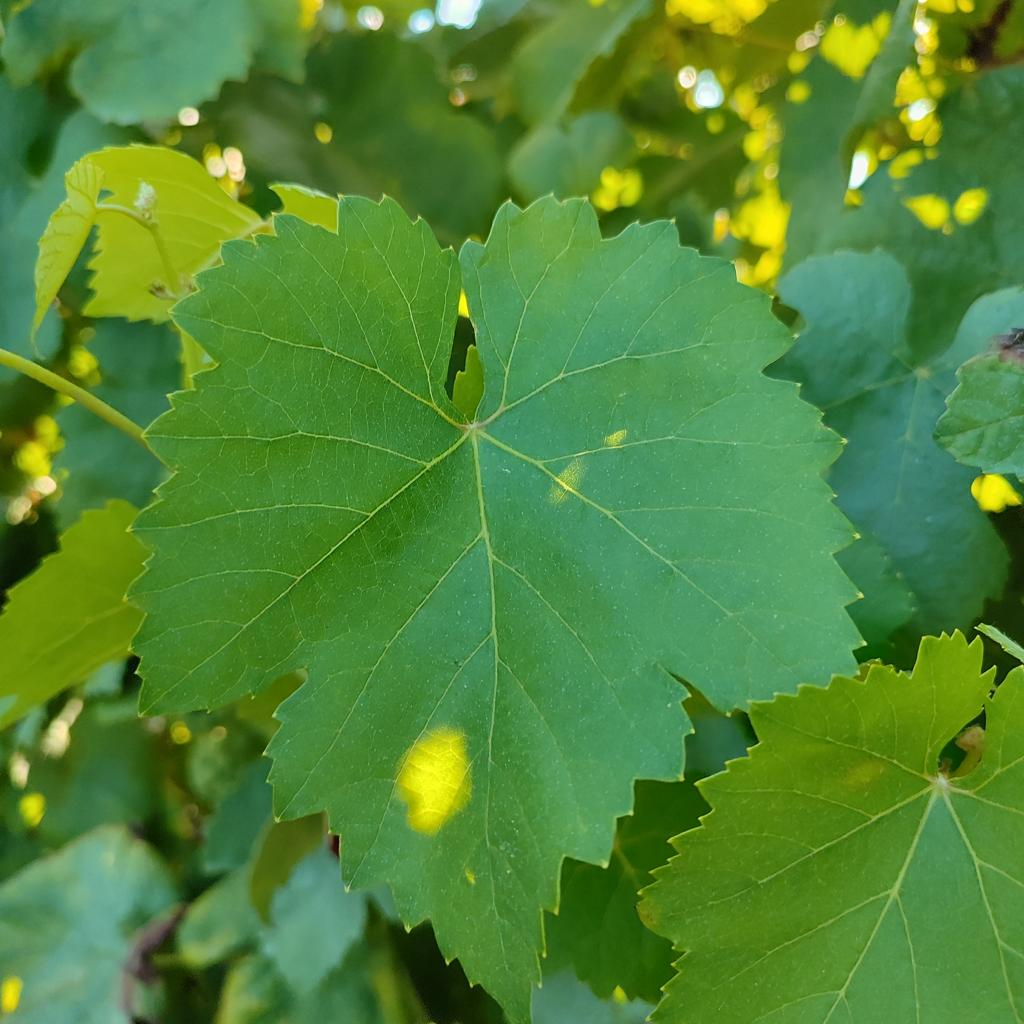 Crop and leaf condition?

grapevine, healthy
